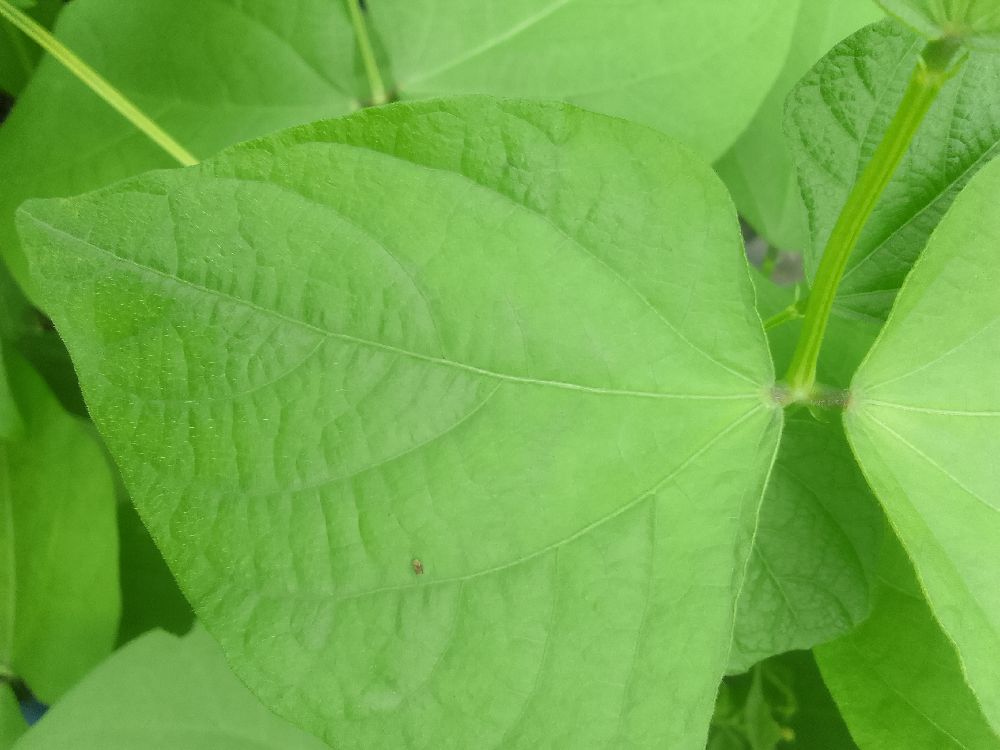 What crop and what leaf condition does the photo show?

common bean, healthy
